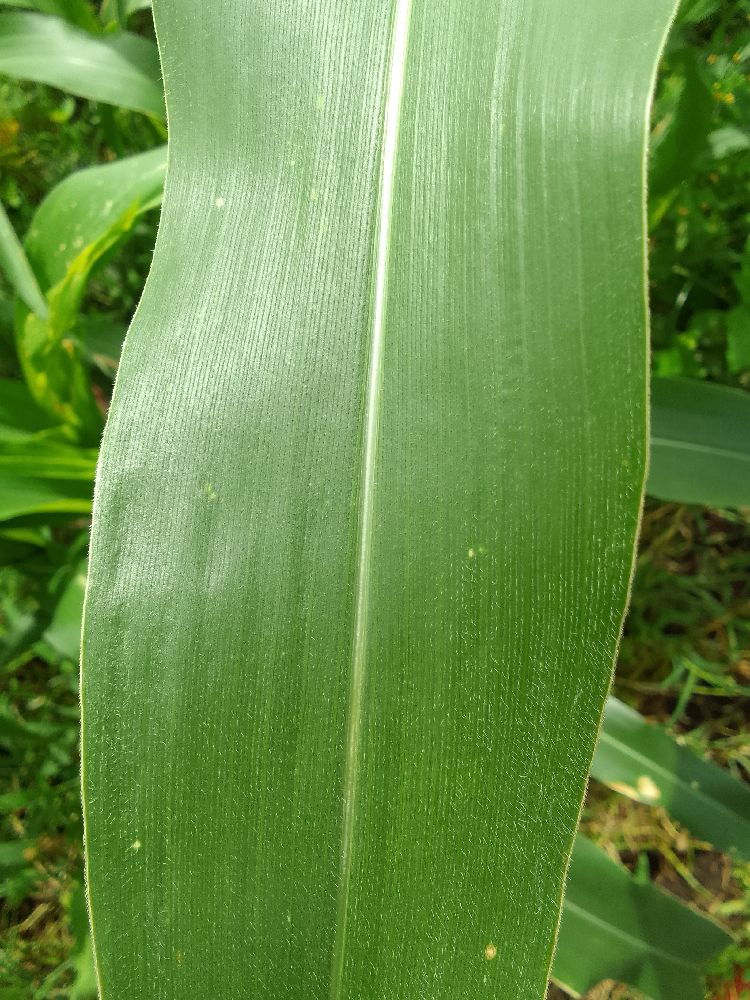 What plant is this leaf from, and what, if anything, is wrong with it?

maize, healthy
